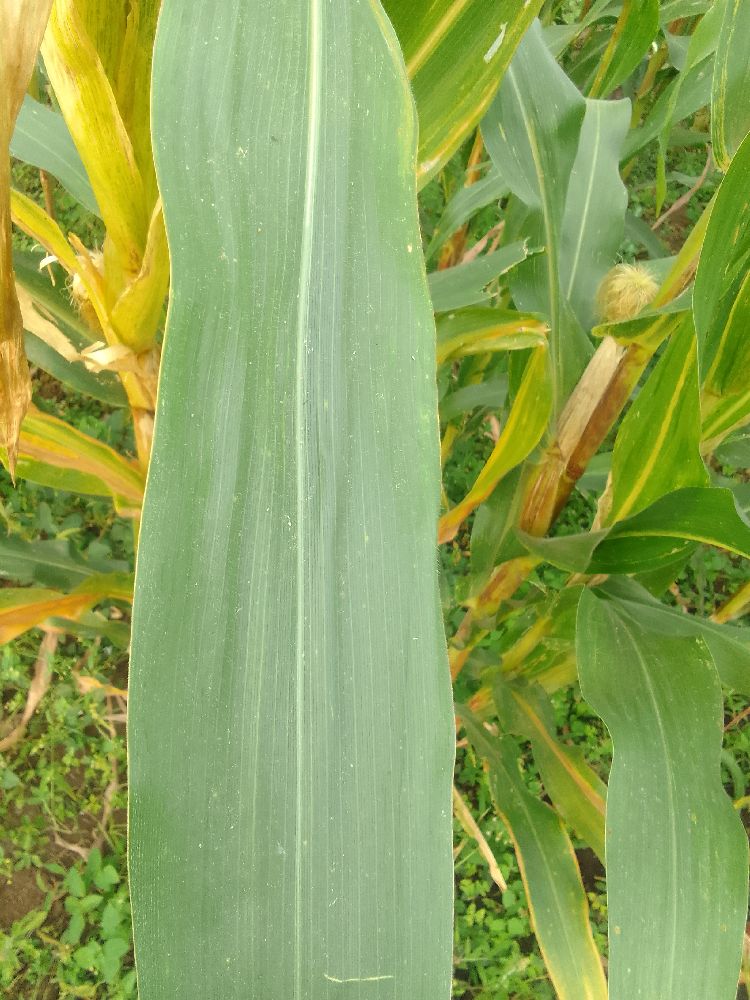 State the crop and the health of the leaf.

maize, healthy
